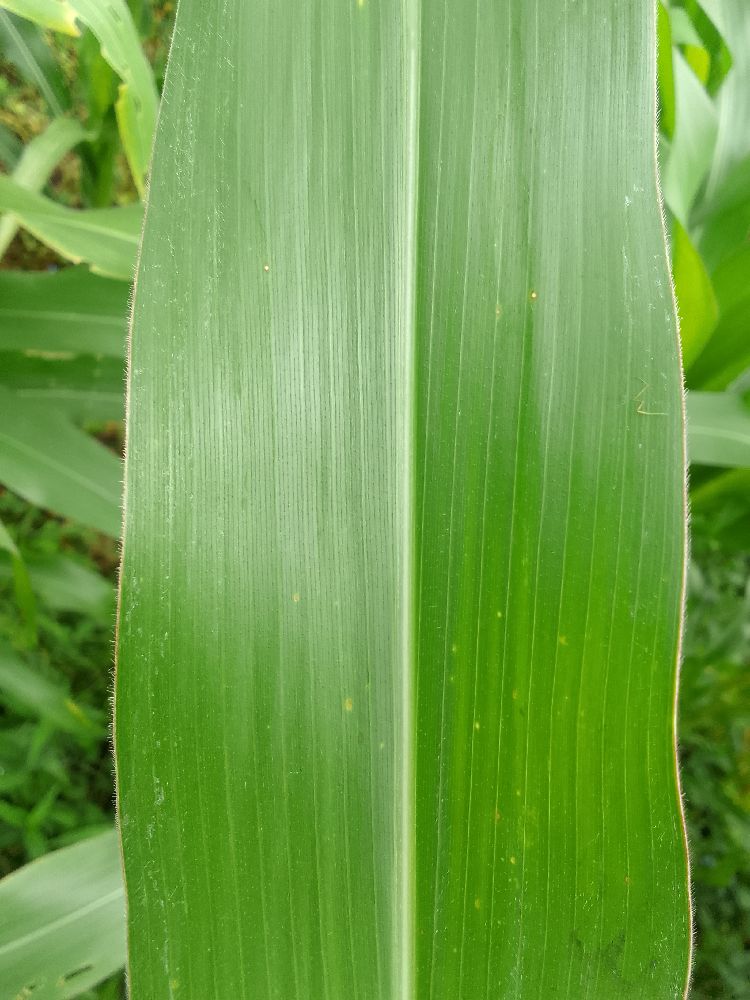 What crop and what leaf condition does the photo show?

maize, healthy
